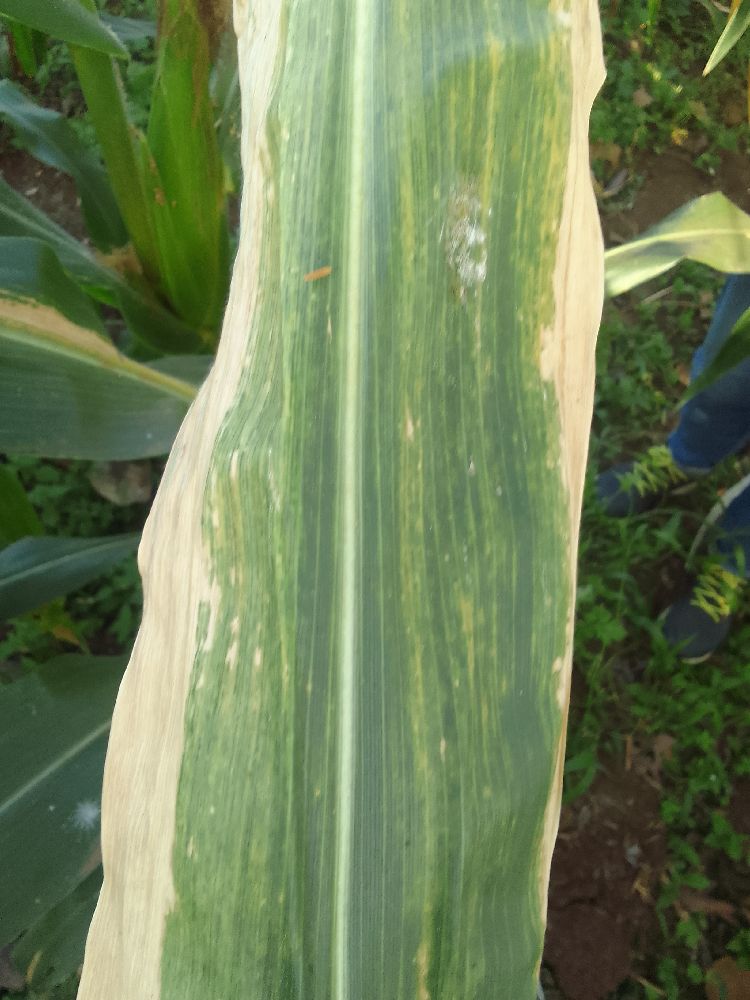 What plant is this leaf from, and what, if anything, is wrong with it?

maize, maize lethal necrosis
